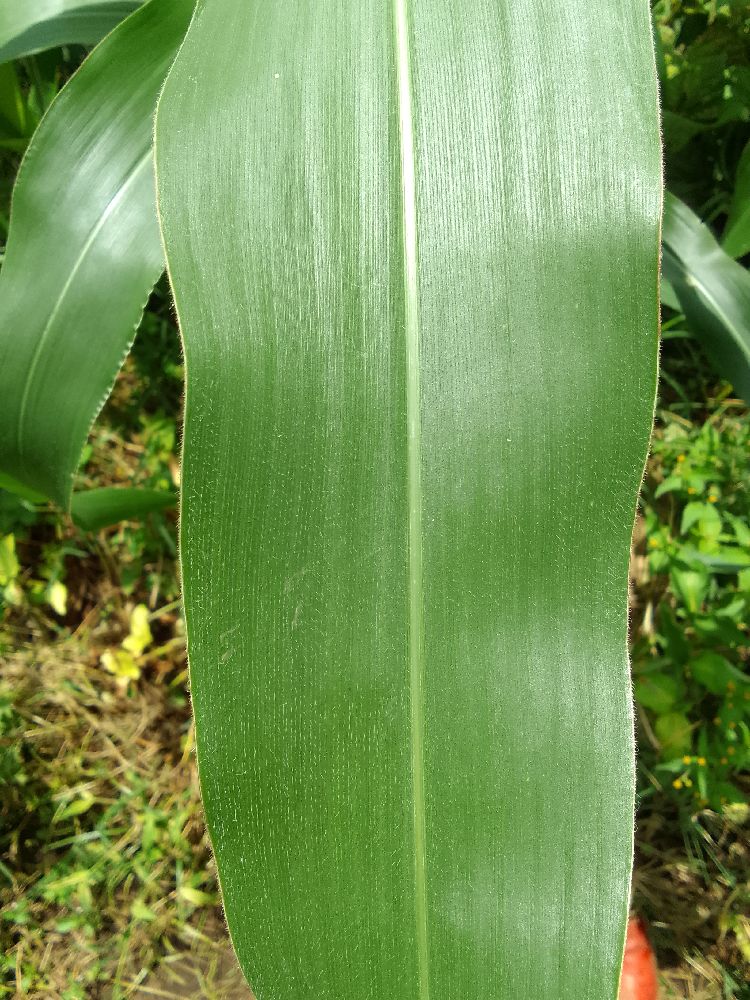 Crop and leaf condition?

maize, healthy
